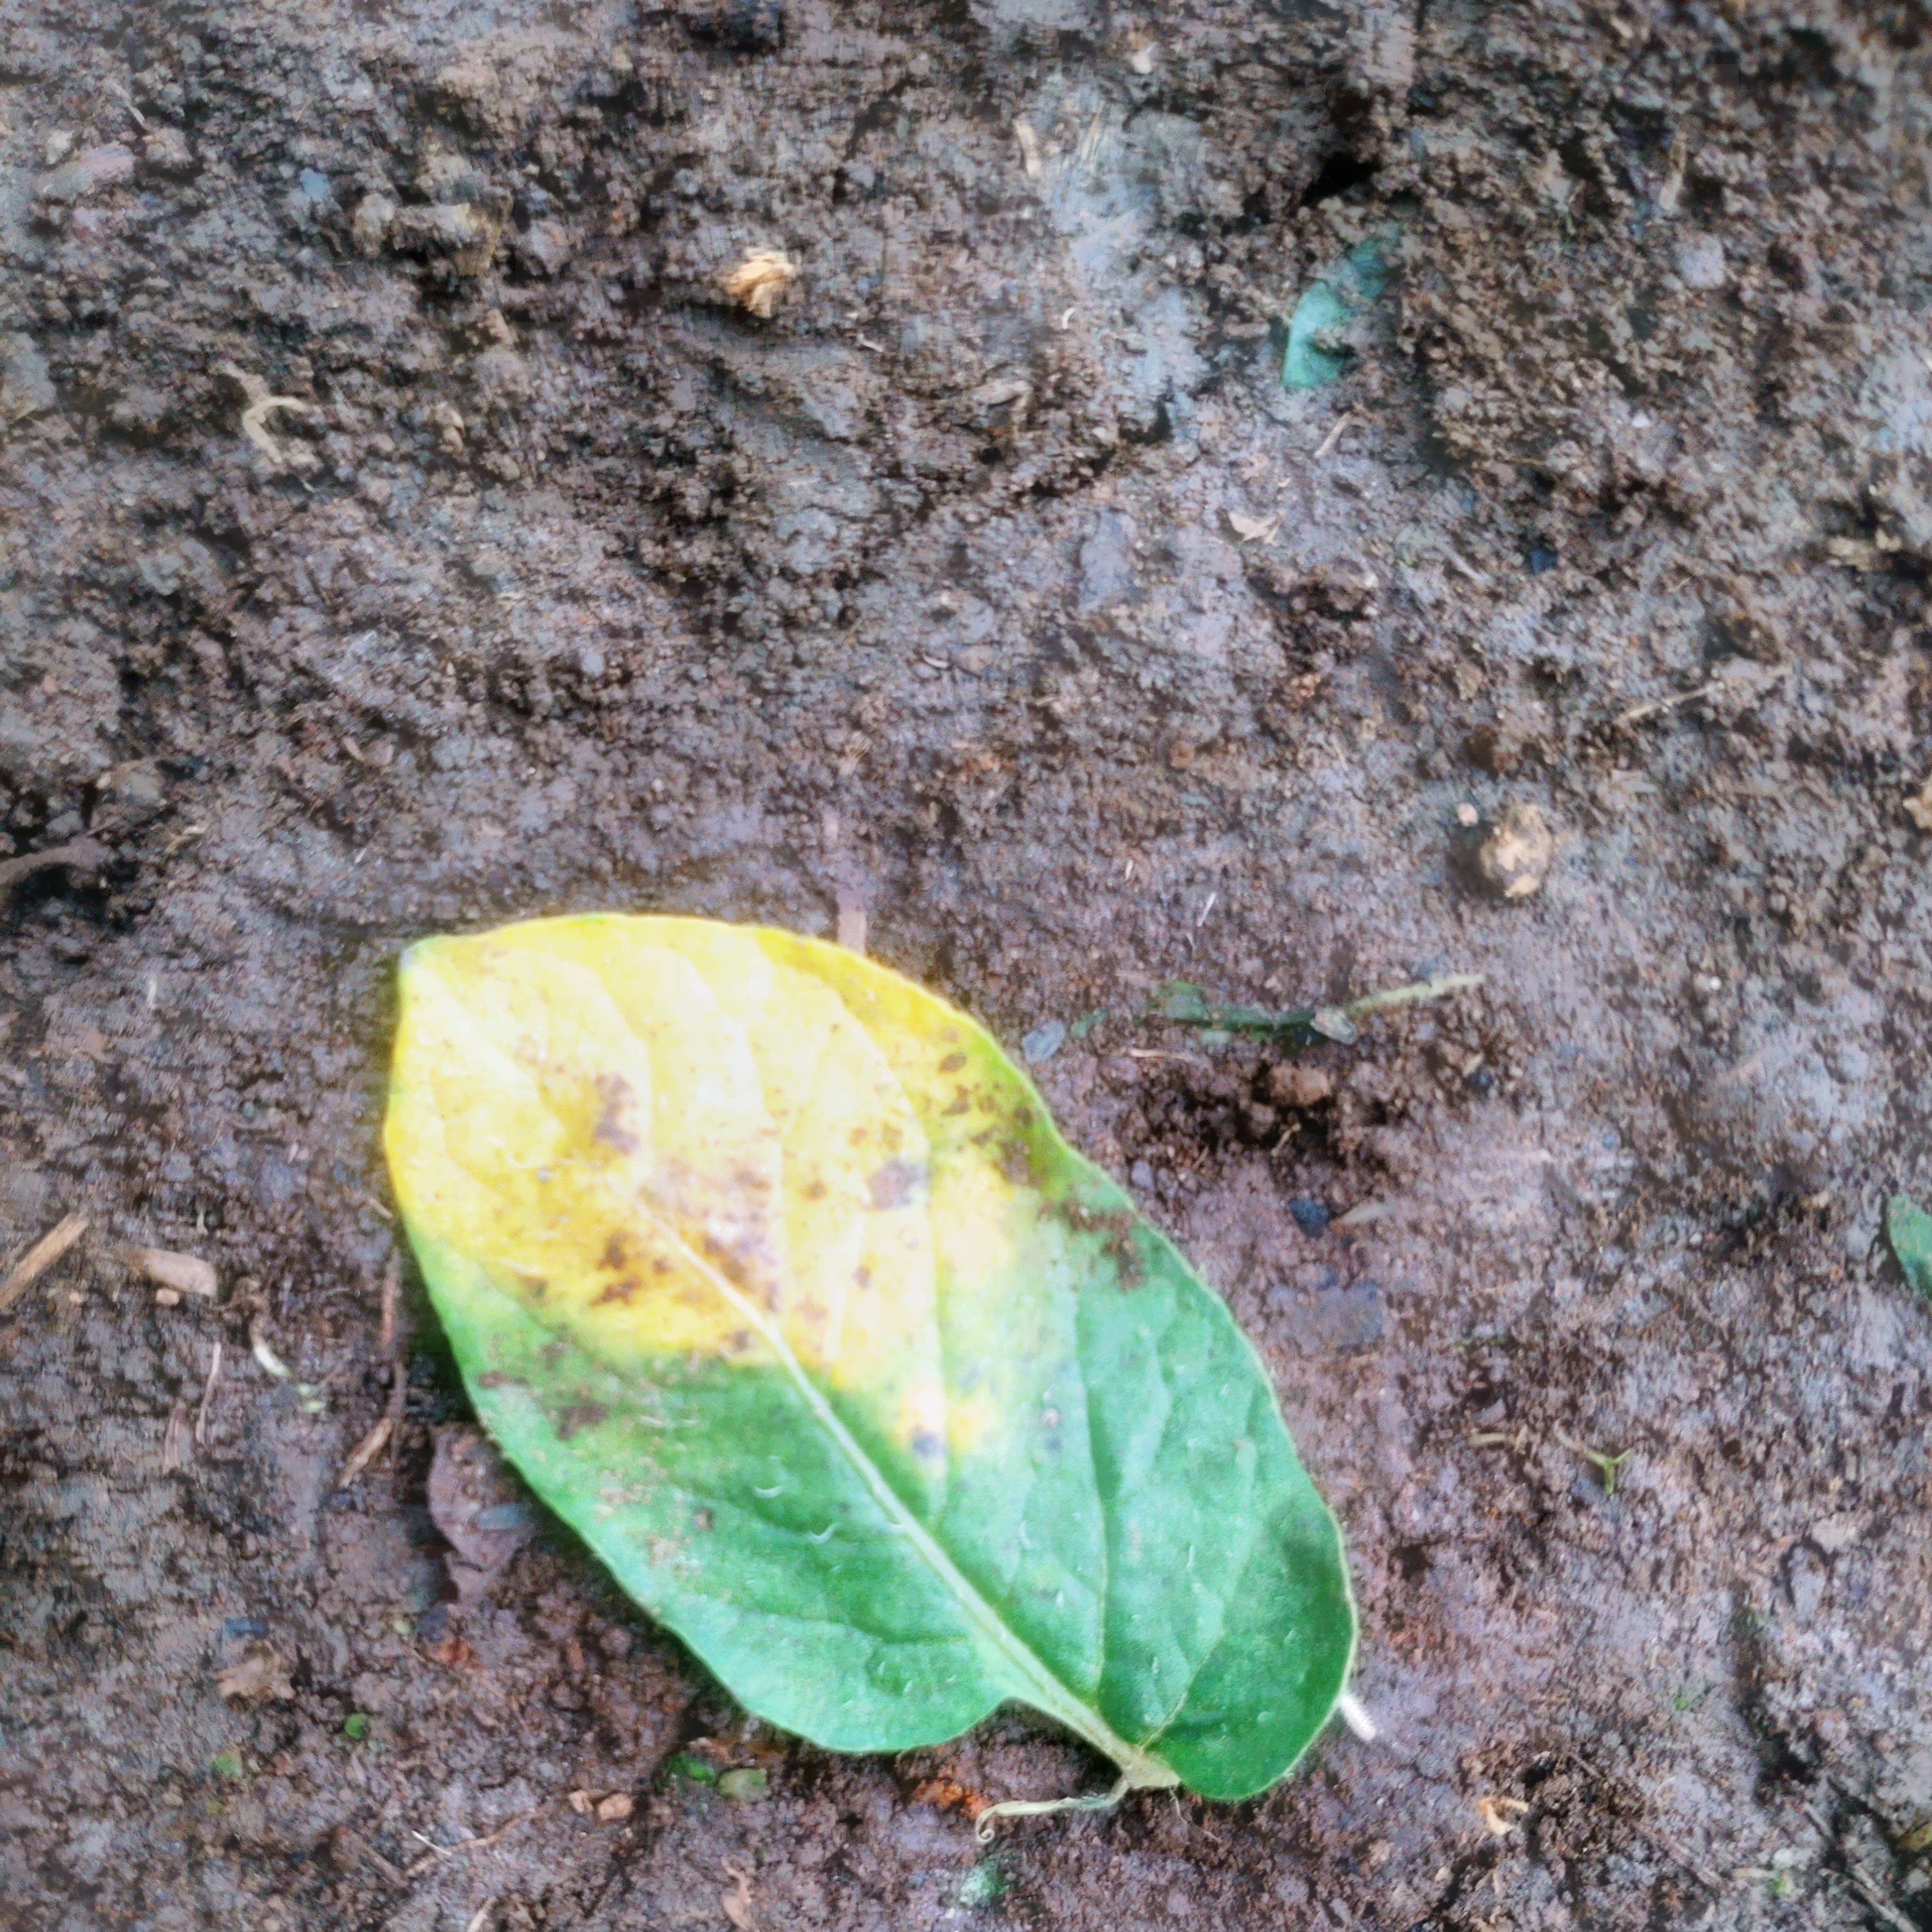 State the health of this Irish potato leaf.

late blight
